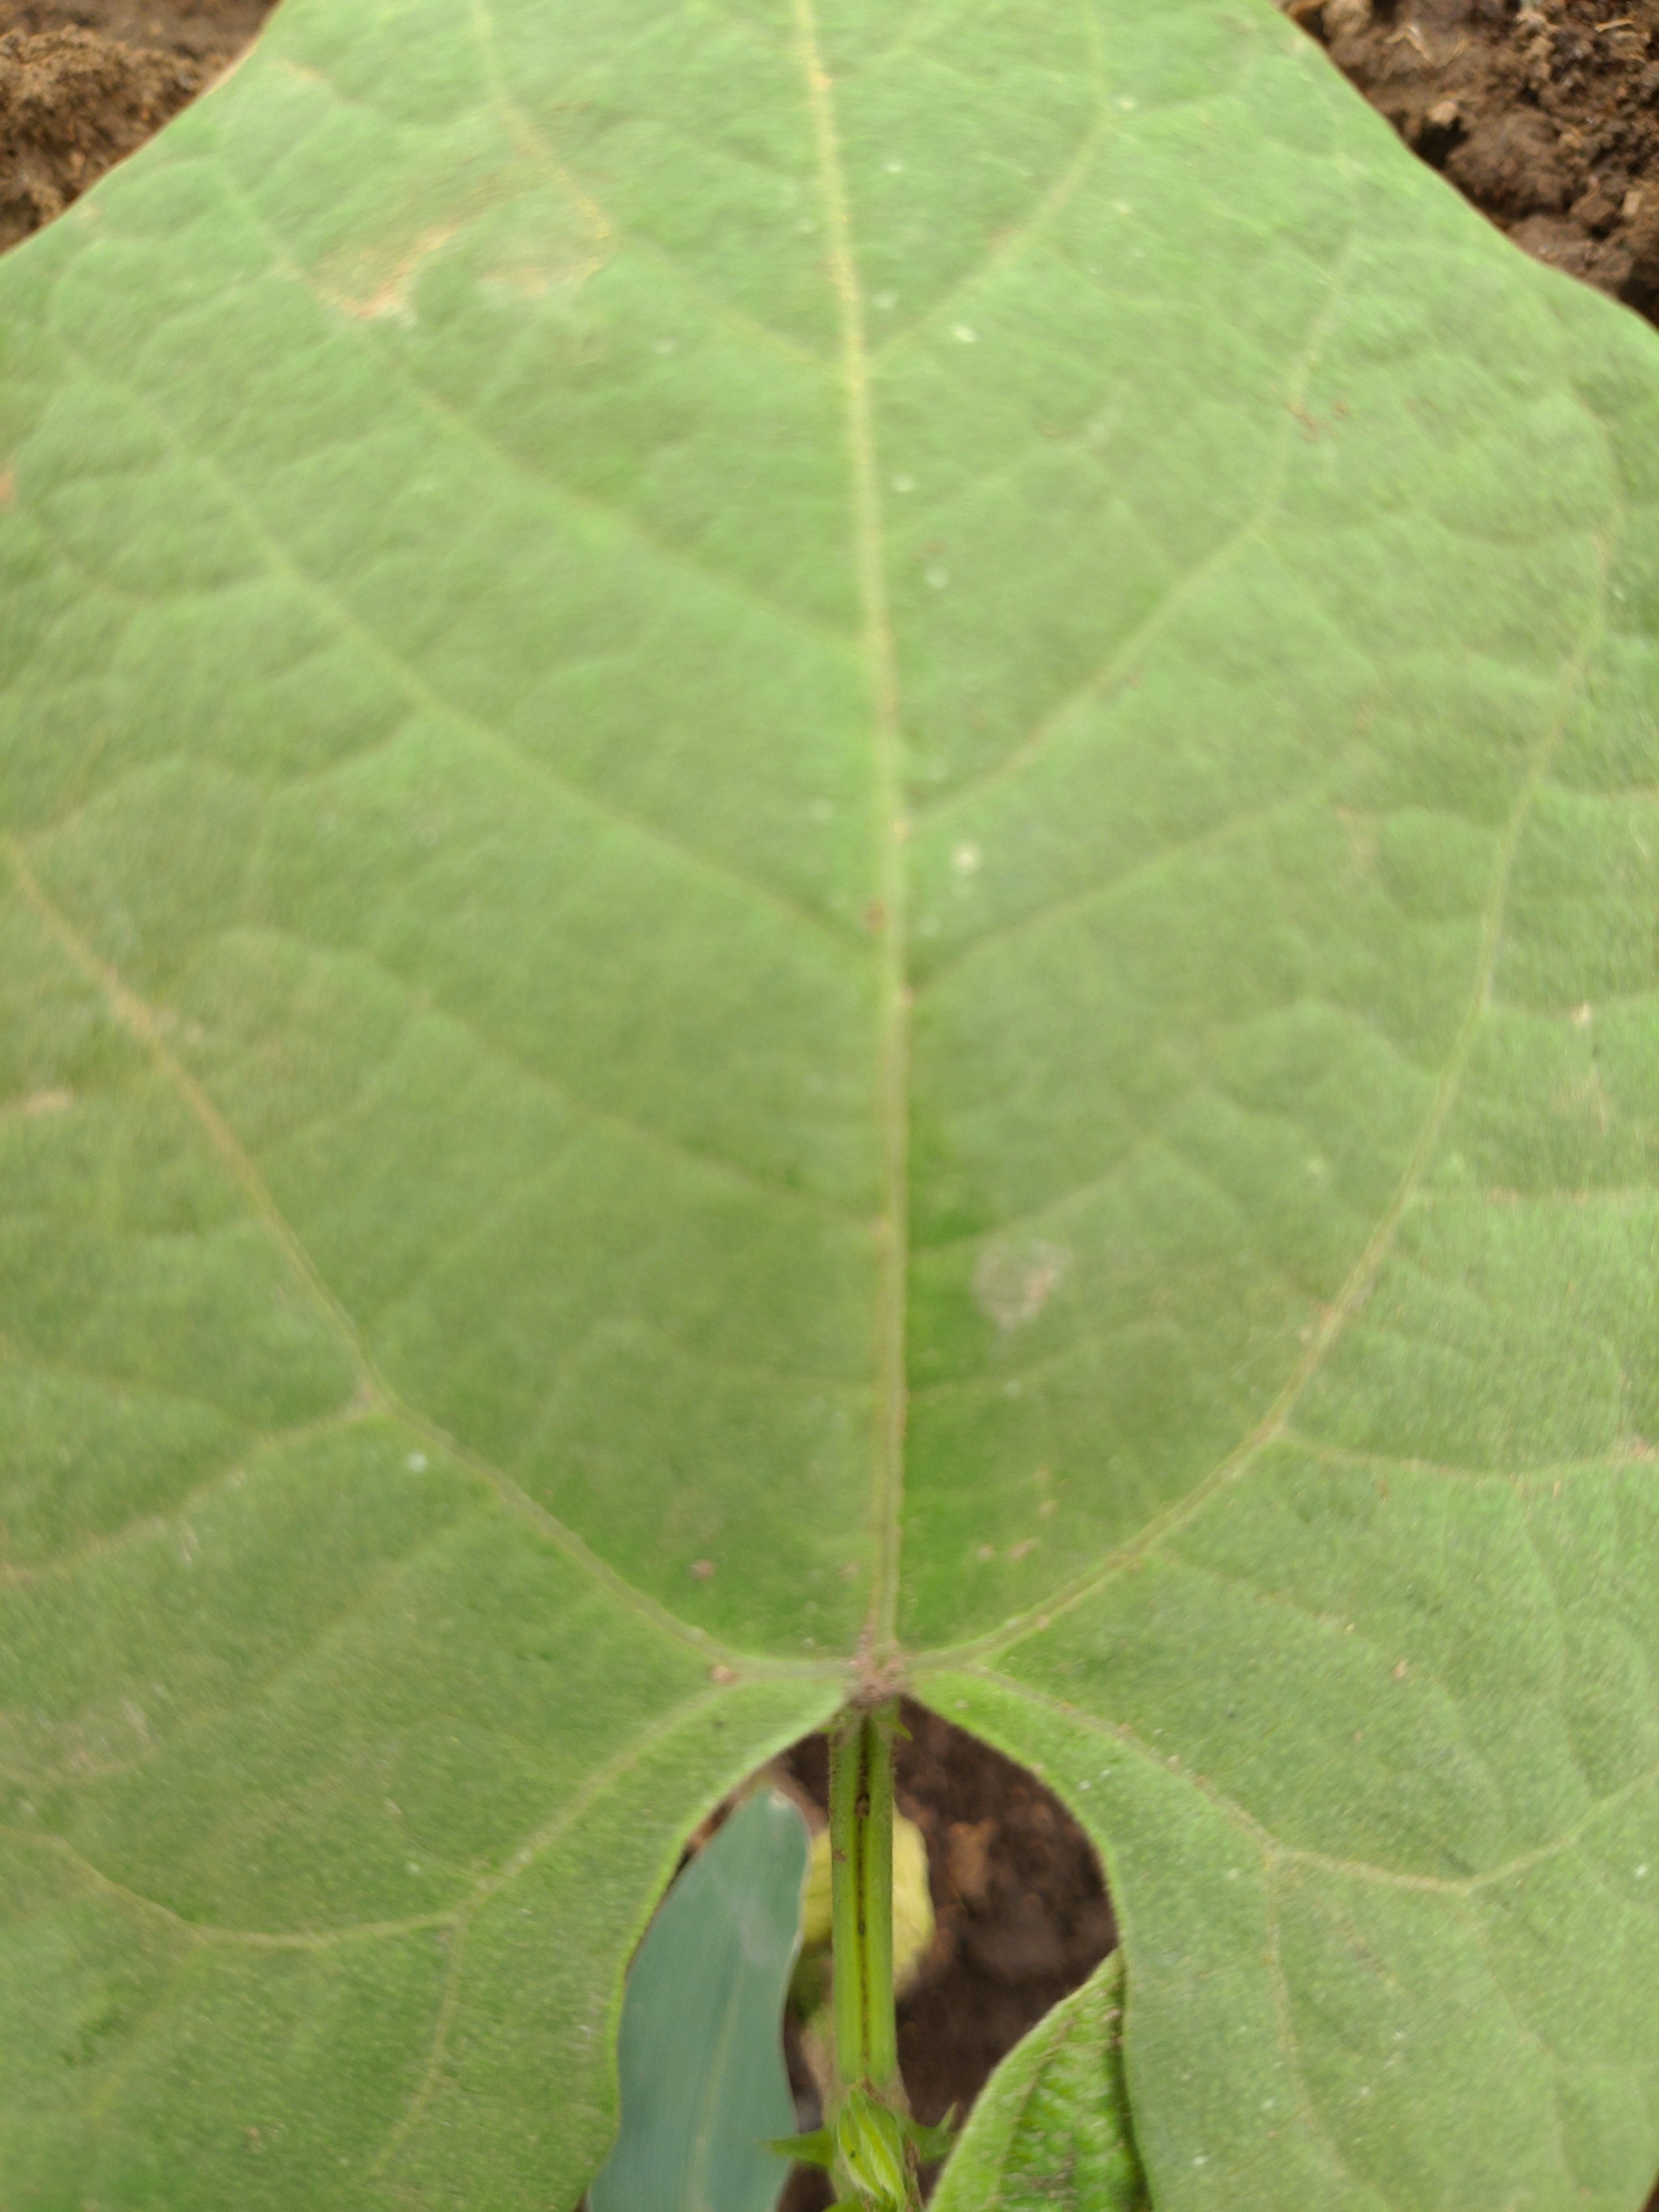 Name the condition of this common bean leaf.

healthy
